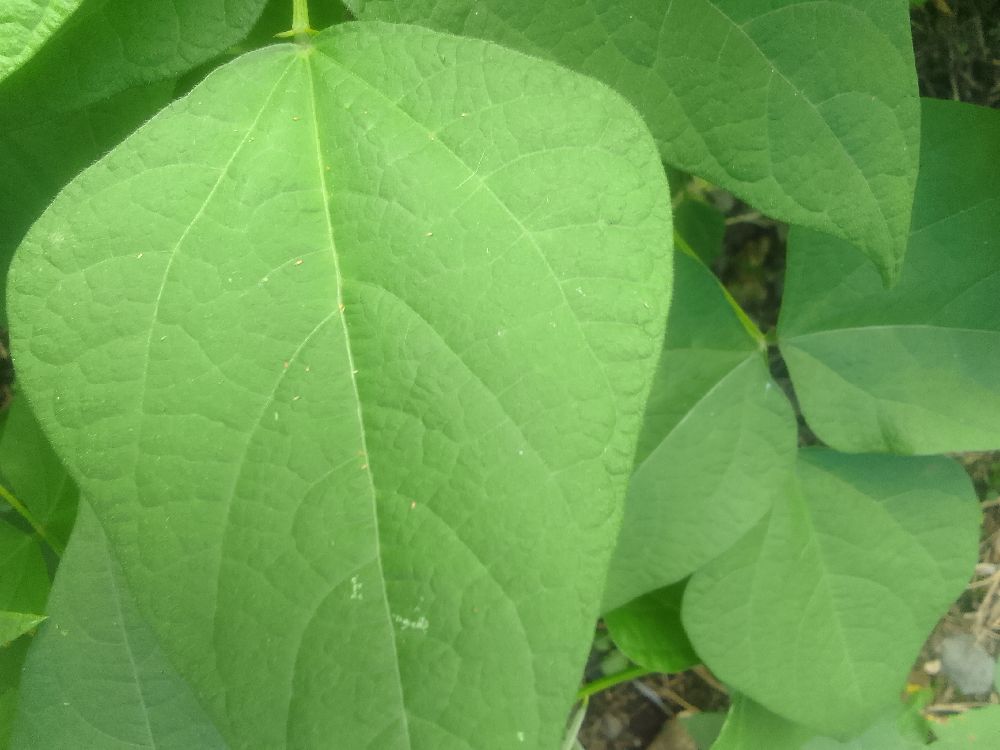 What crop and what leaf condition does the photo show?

common bean, healthy
